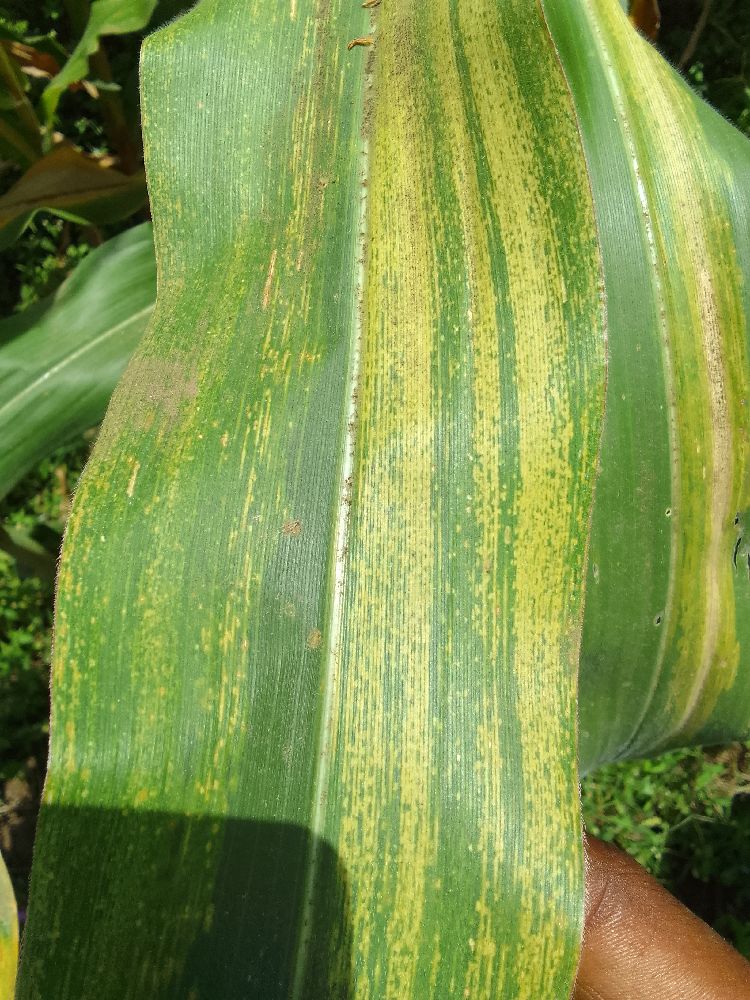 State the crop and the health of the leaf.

maize, maize lethal necrosis
